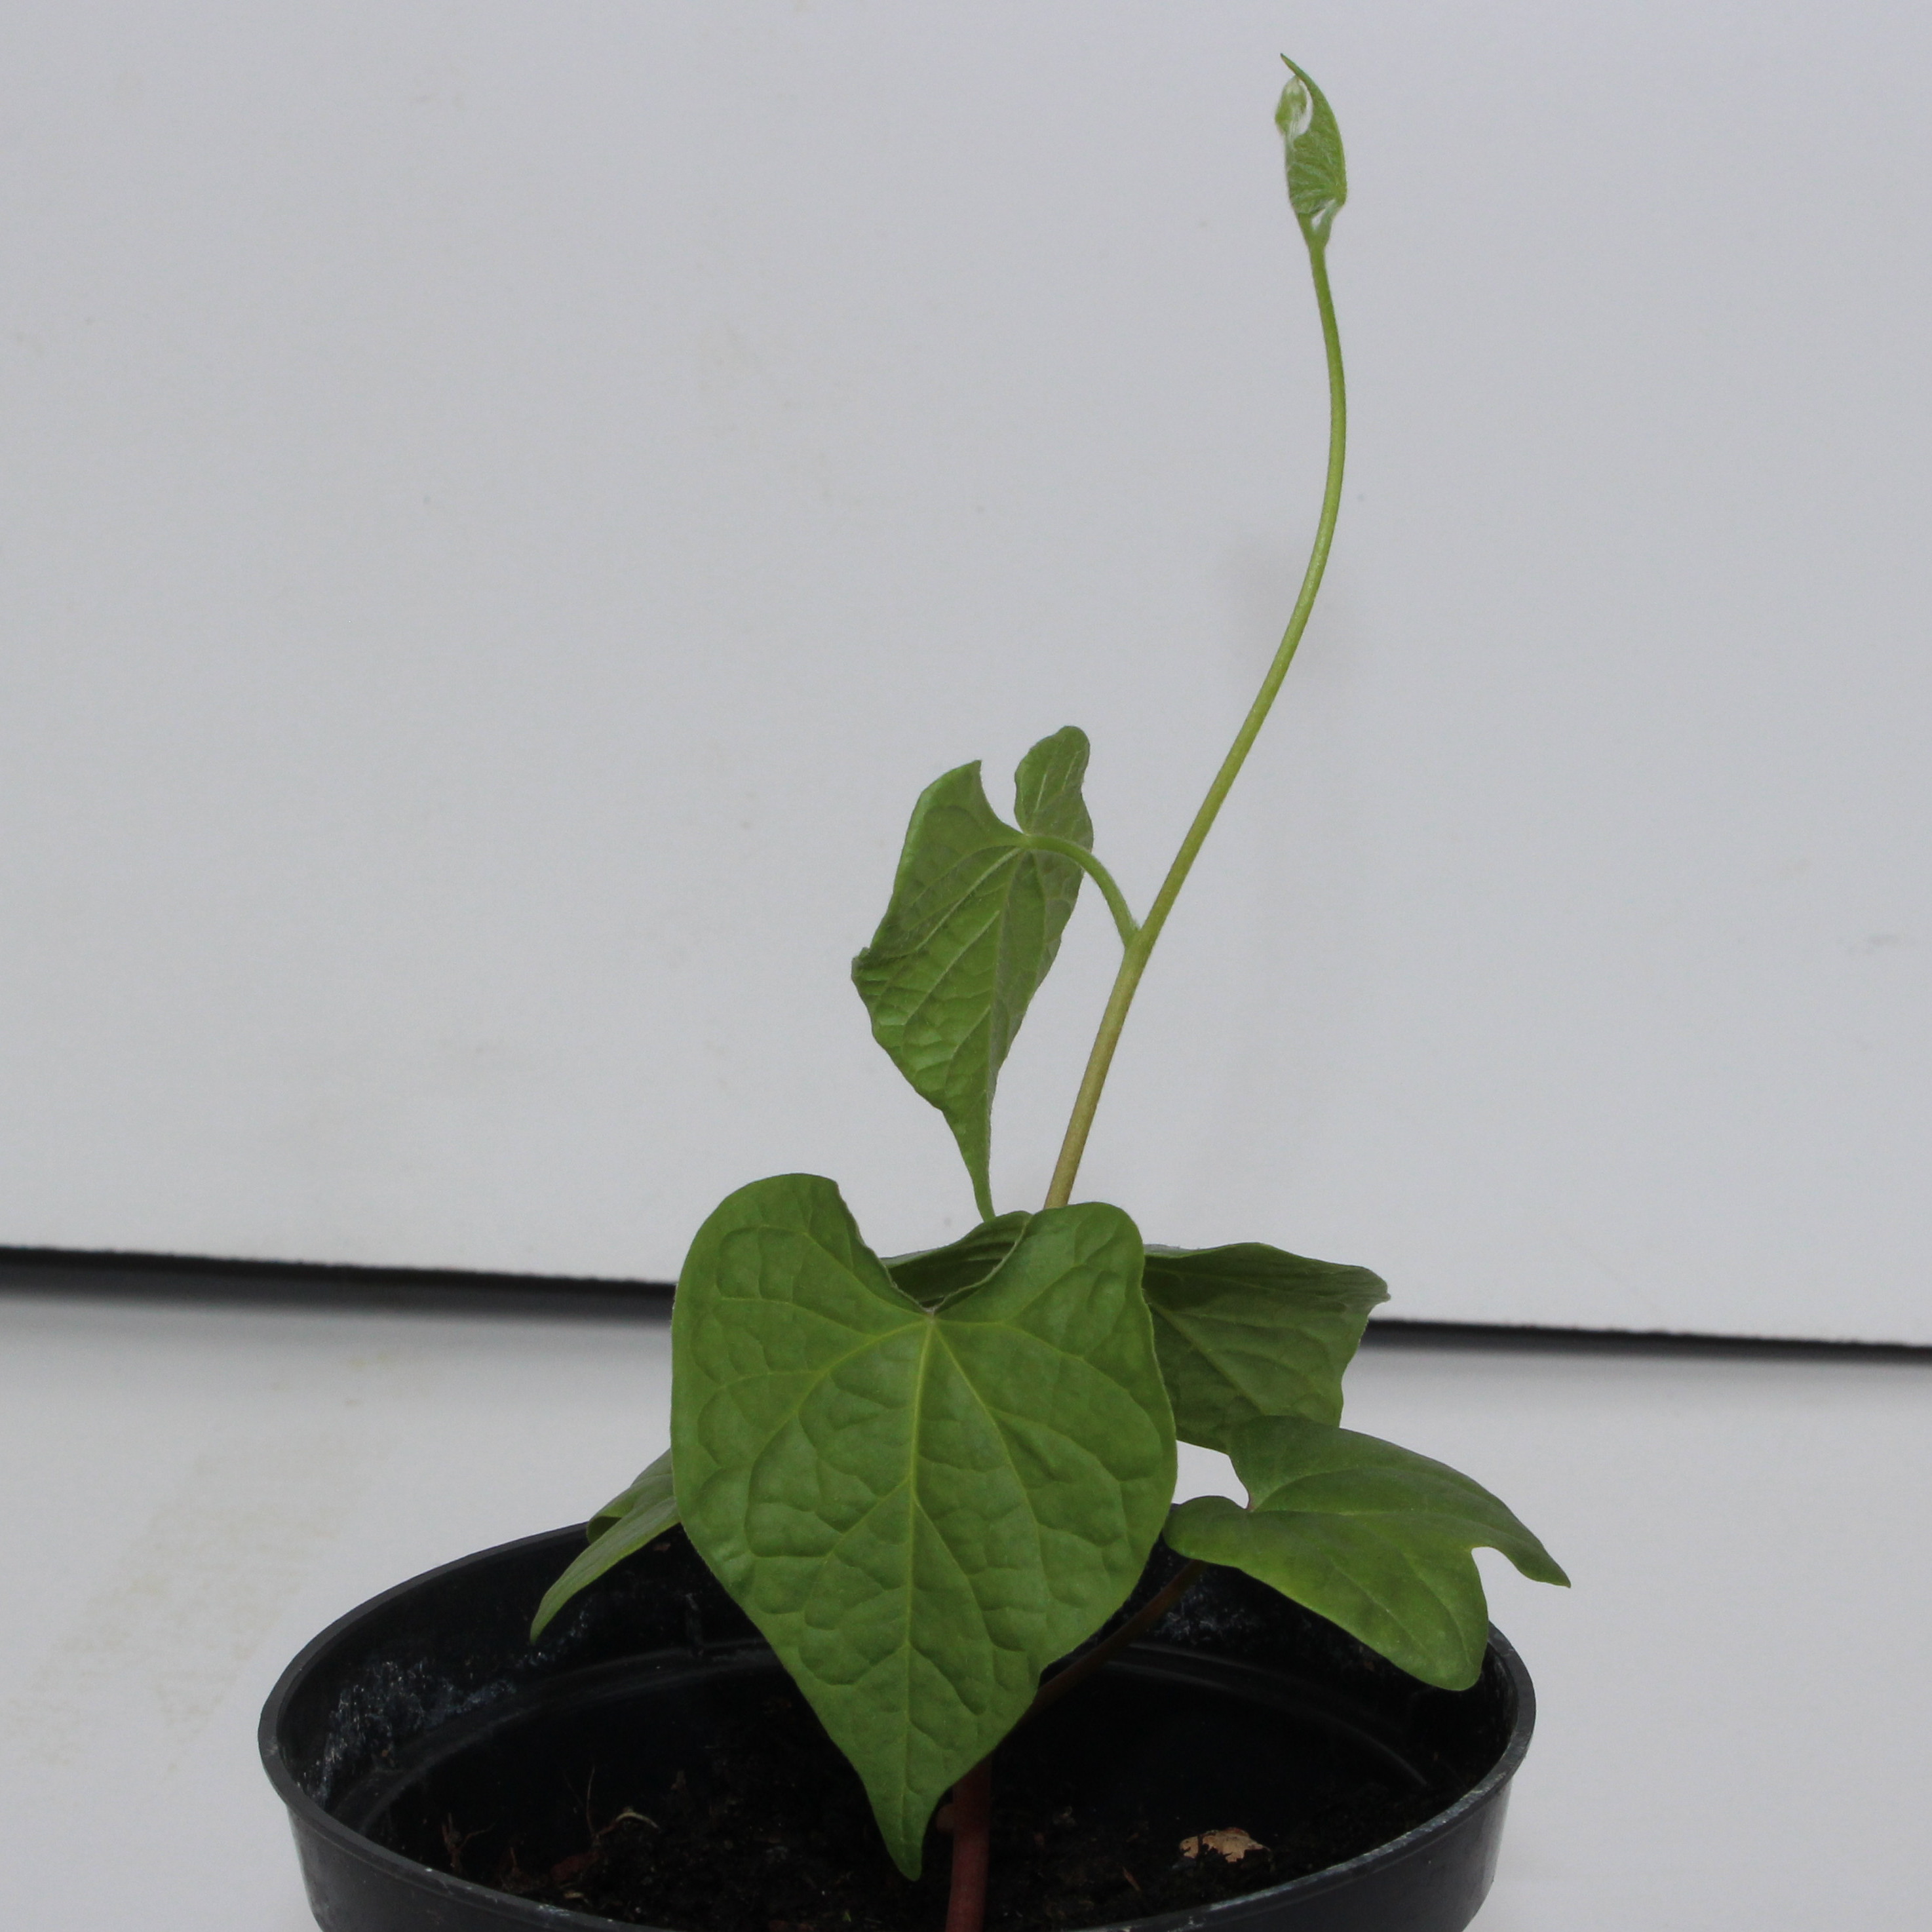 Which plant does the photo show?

Convolvulus arvensis
